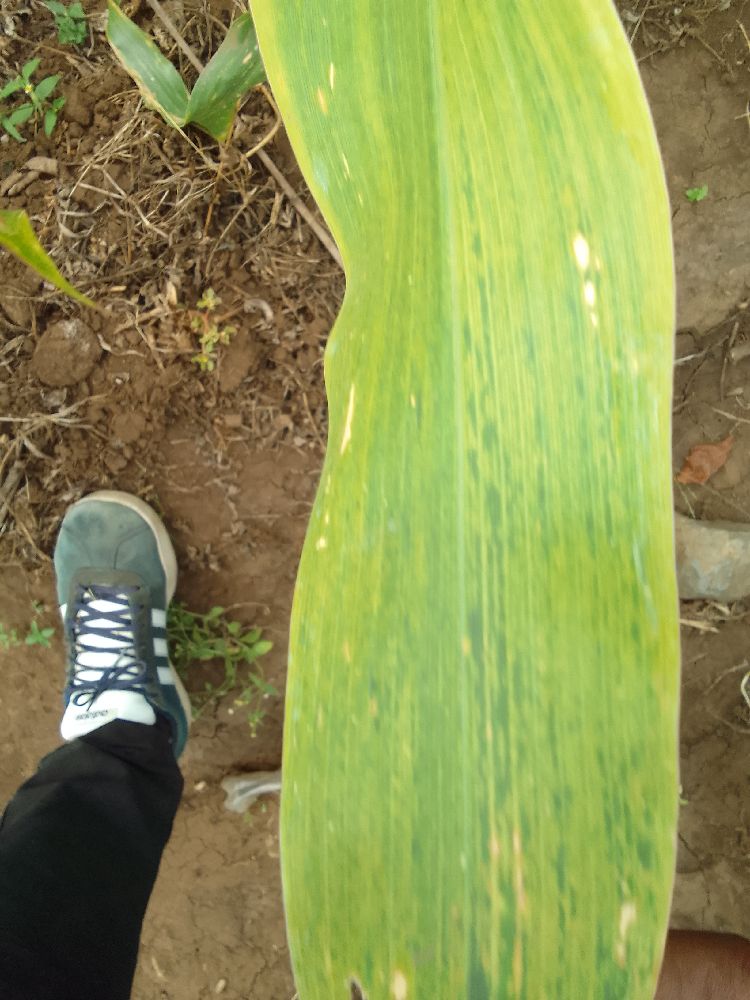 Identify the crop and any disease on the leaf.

maize, maize lethal necrosis
